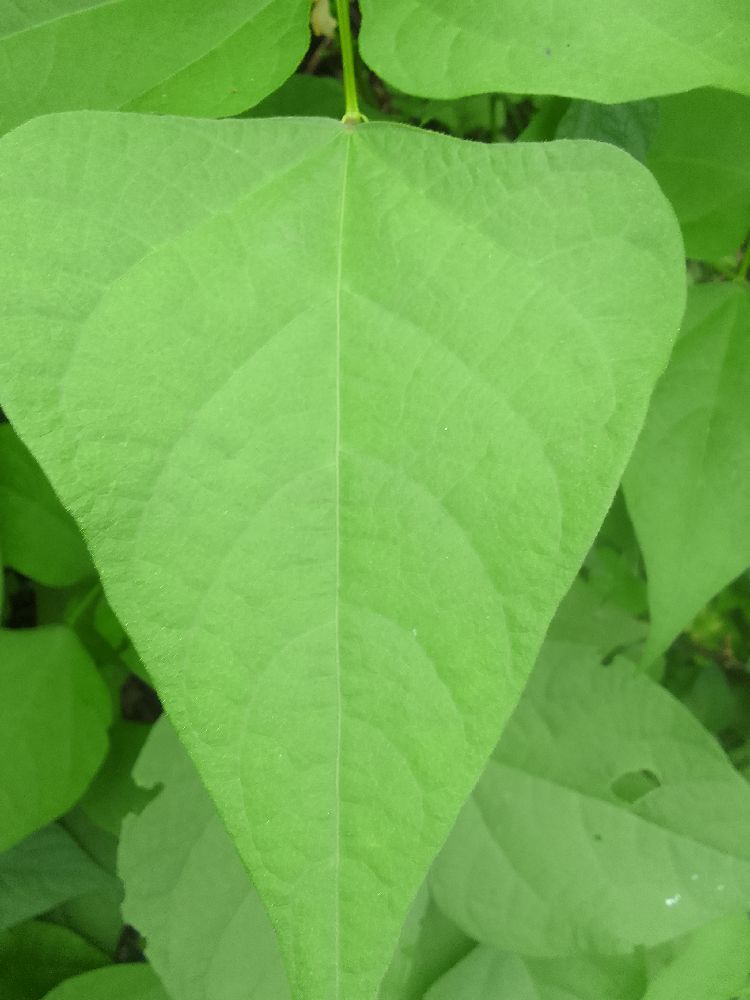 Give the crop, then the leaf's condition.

common bean, healthy
